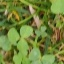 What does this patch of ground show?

unstructured weed
